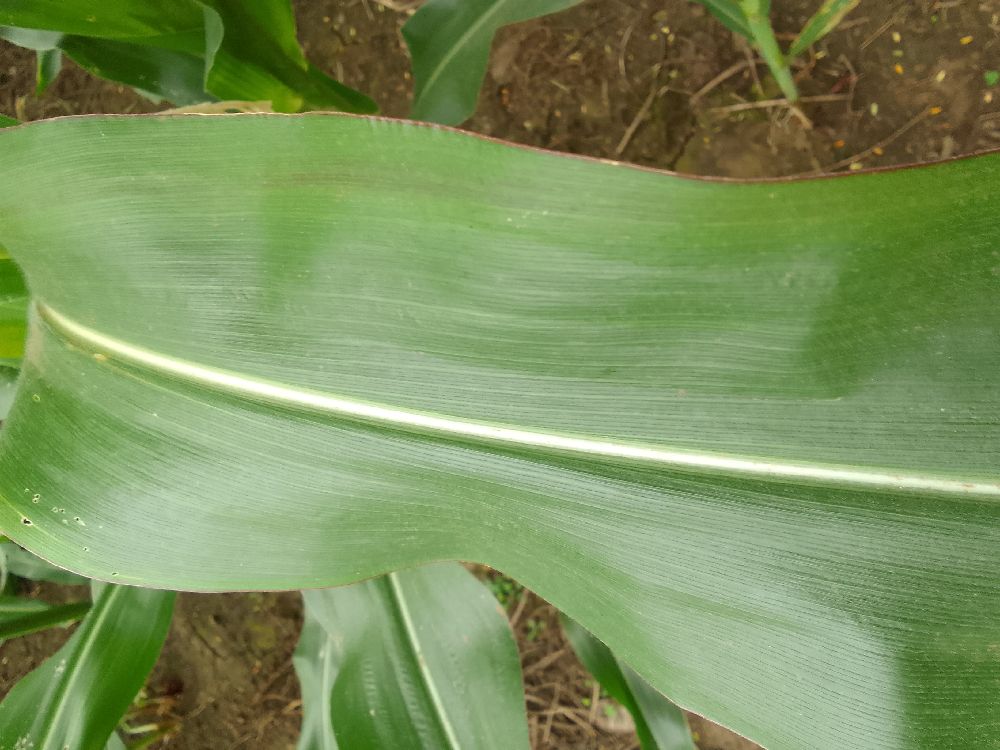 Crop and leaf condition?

maize, healthy
